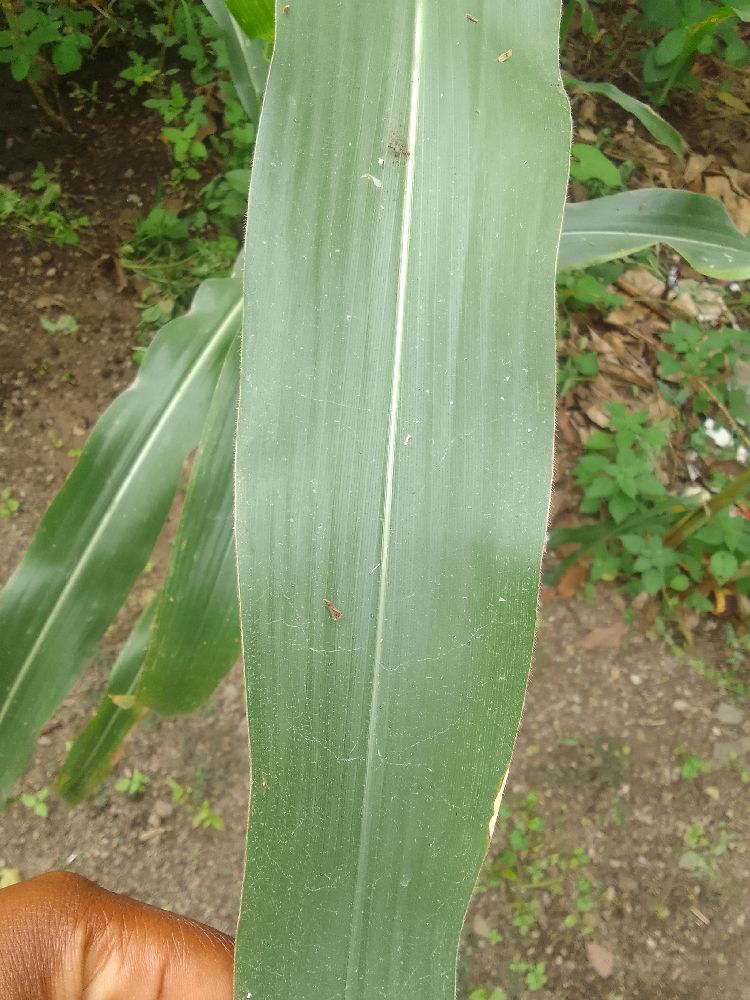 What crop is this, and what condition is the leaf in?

maize, healthy
